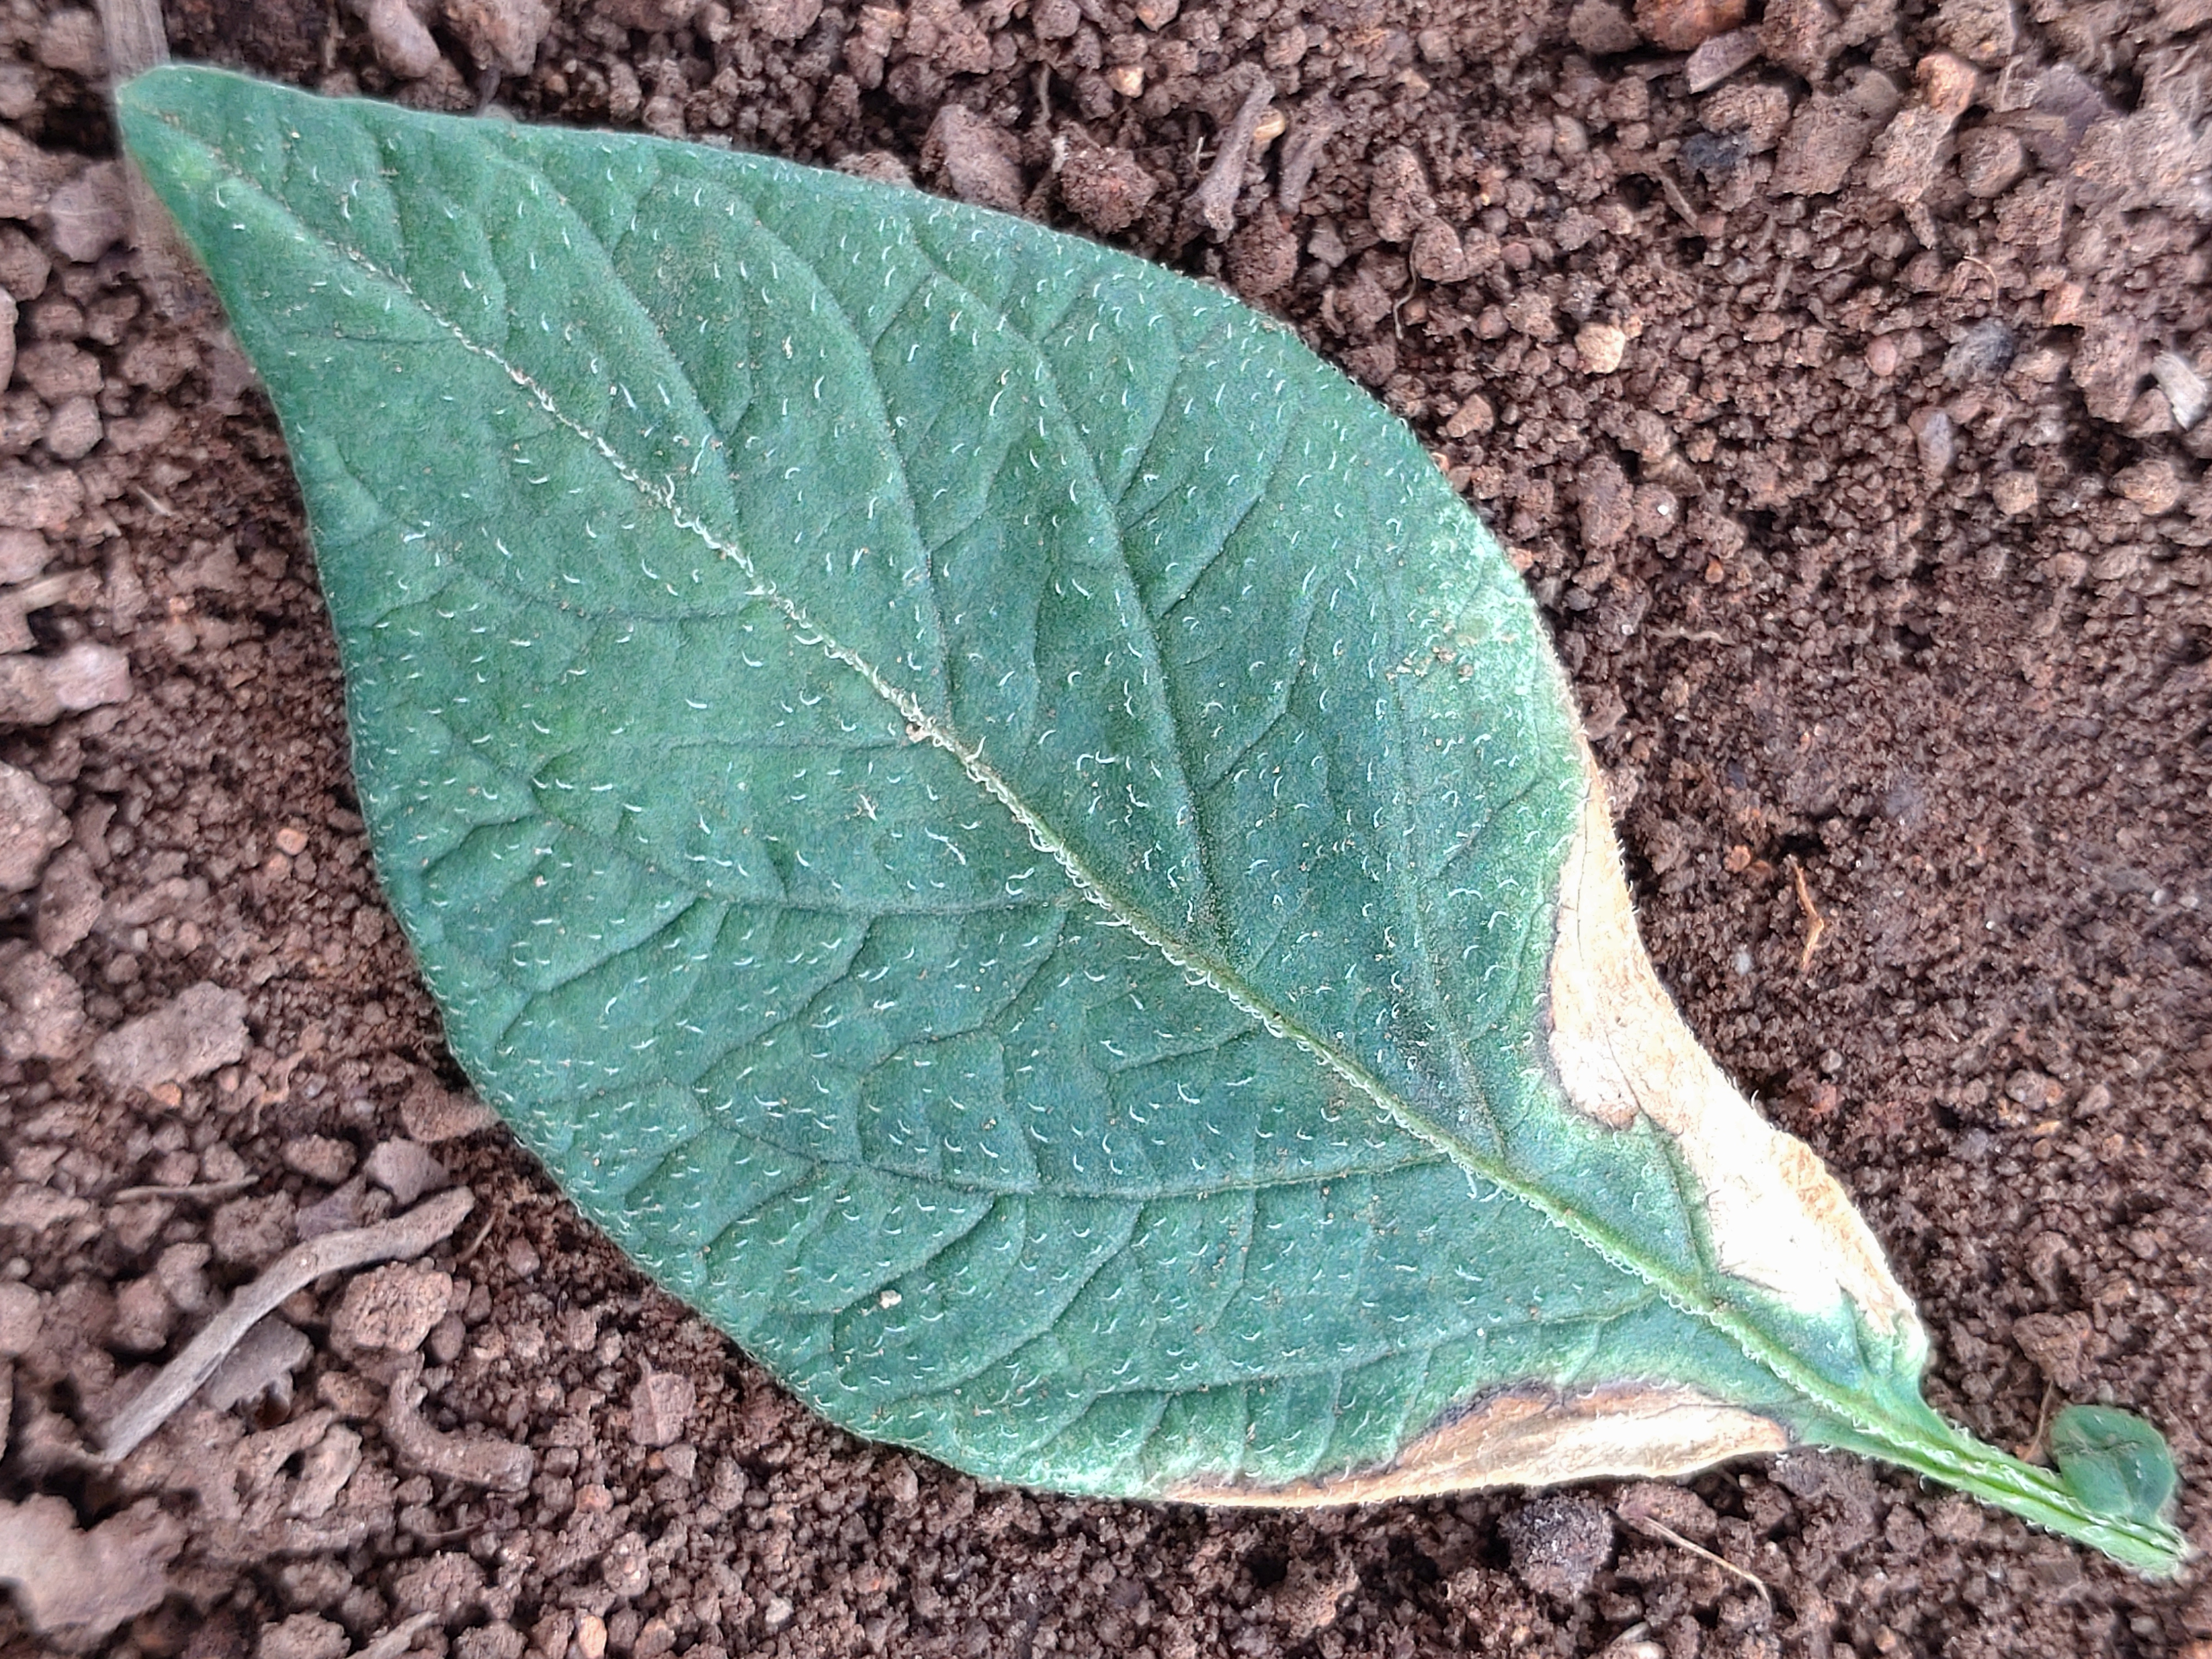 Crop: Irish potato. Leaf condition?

early blight
